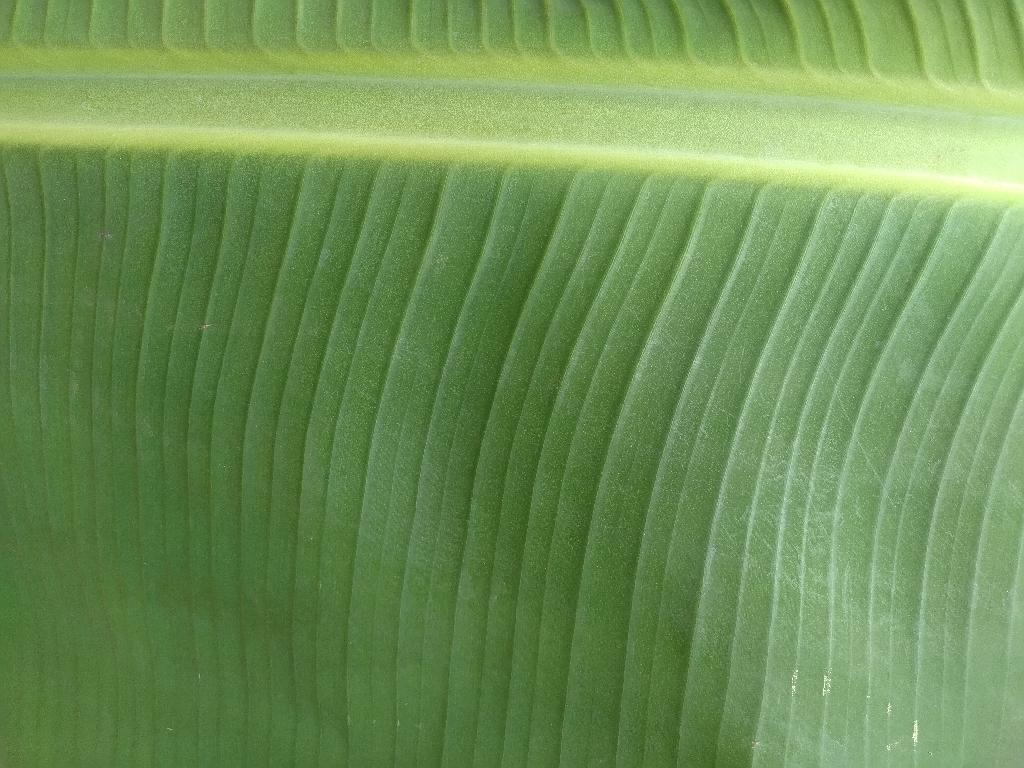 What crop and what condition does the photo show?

banana, healthy
